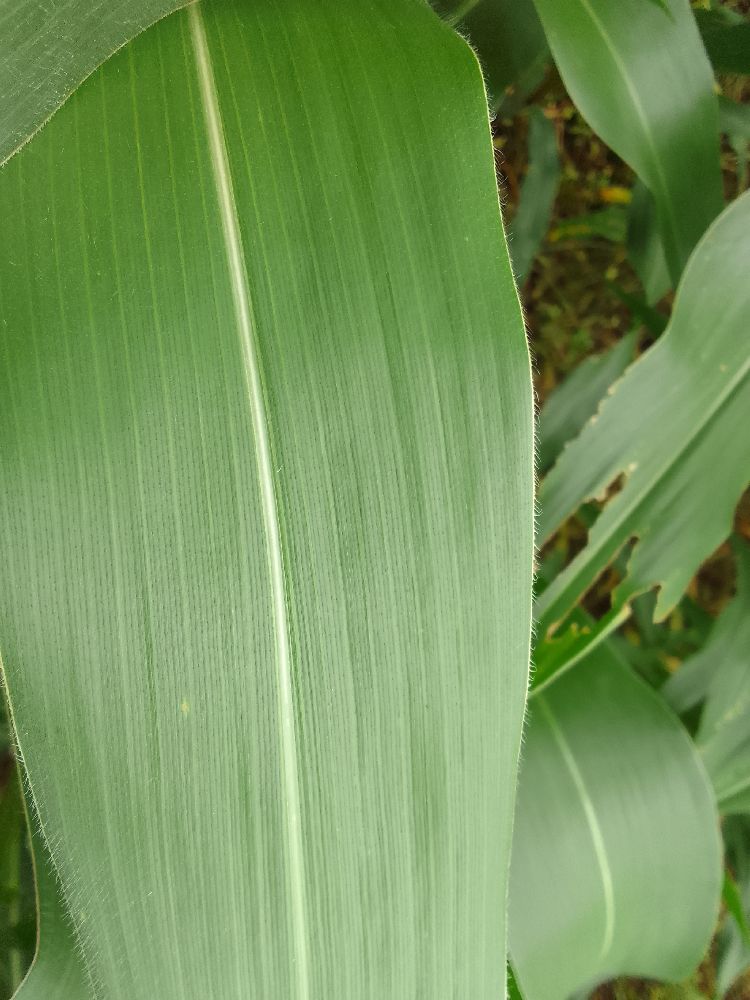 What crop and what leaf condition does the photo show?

maize, healthy
